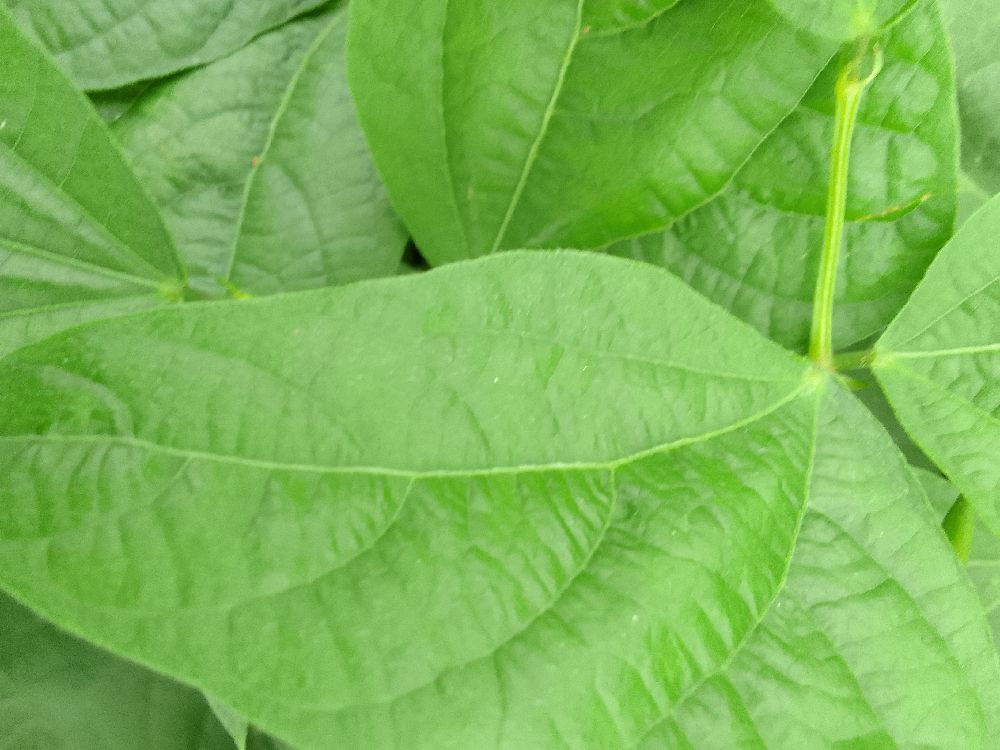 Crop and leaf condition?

common bean, healthy
